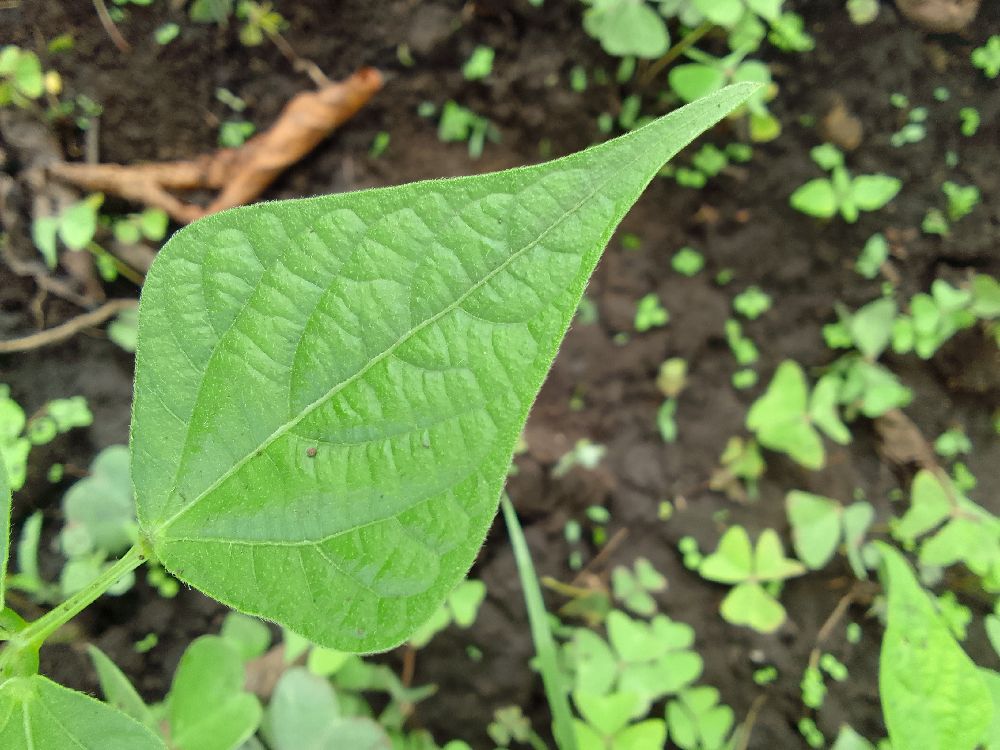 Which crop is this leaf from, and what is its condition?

common bean, healthy
